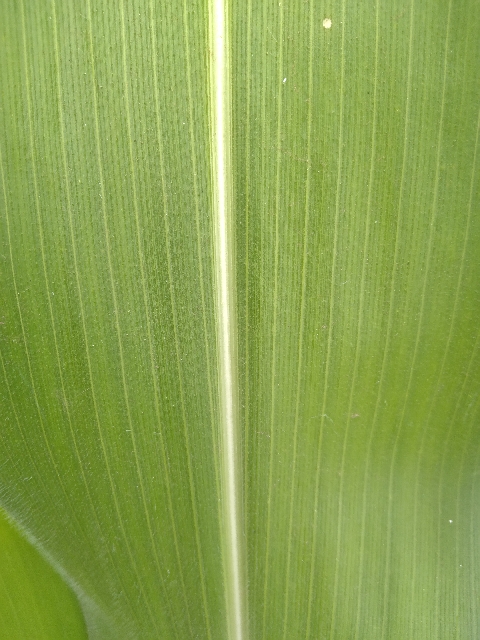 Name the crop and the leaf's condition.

maize, healthy
